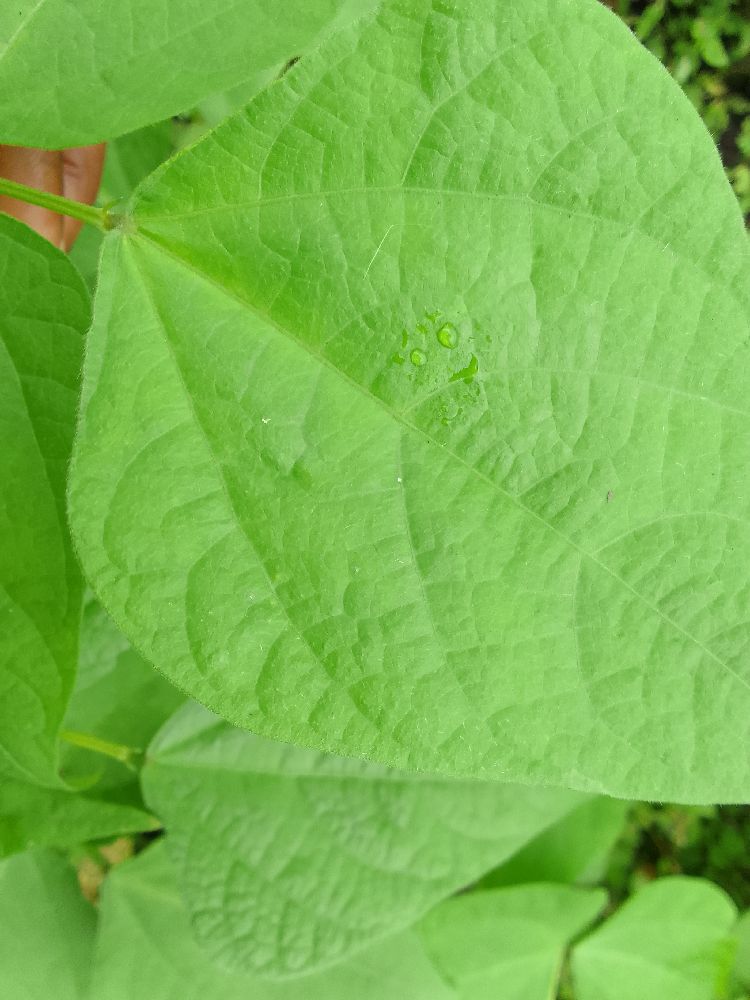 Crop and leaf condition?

common bean, healthy
